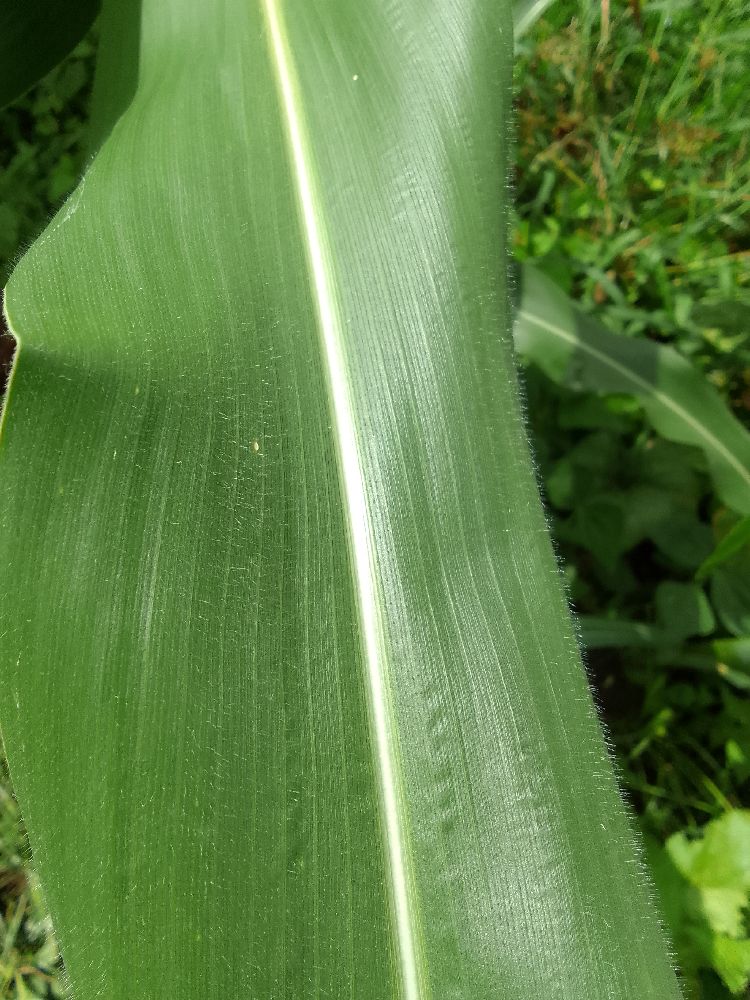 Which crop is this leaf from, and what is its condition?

maize, healthy
